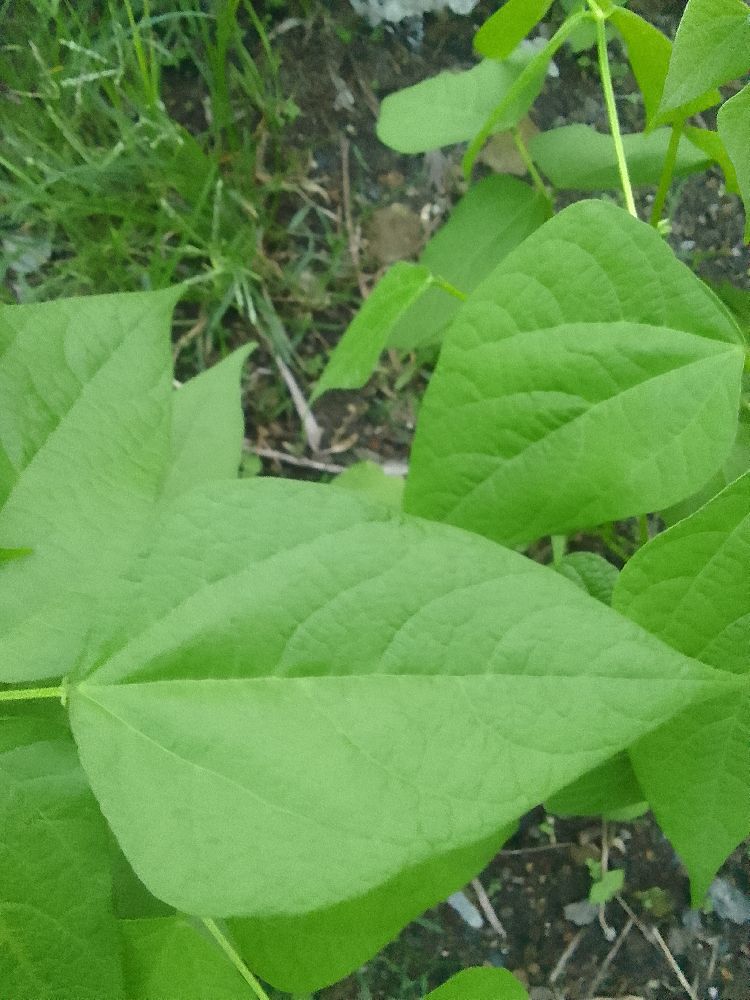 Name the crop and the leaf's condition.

common bean, healthy
